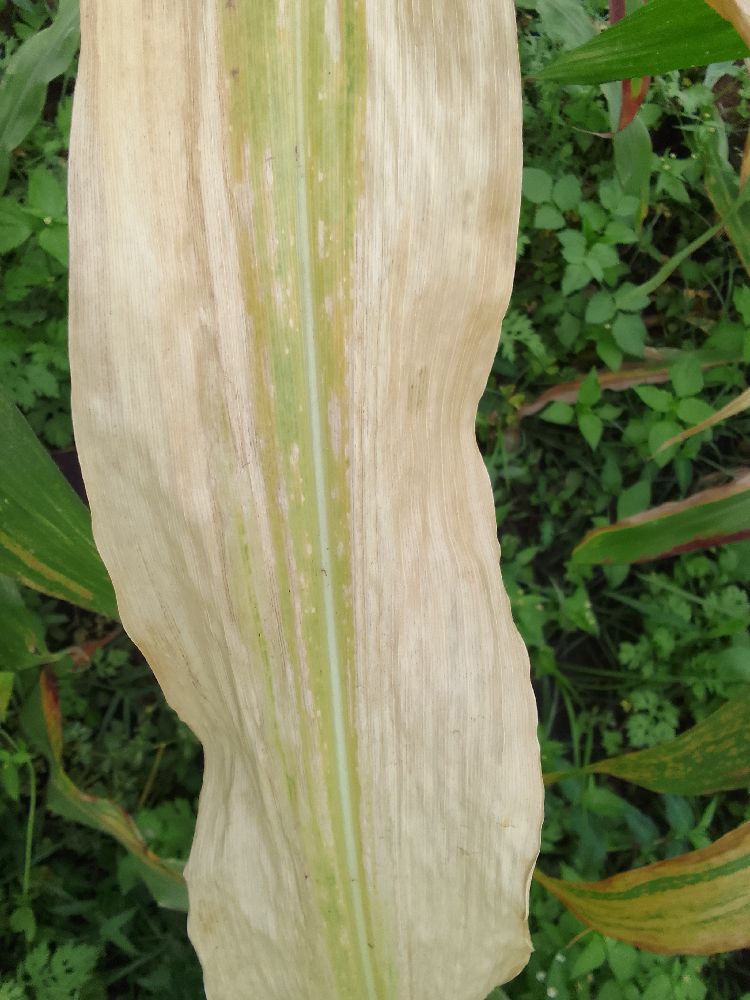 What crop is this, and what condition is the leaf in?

maize, maize lethal necrosis
